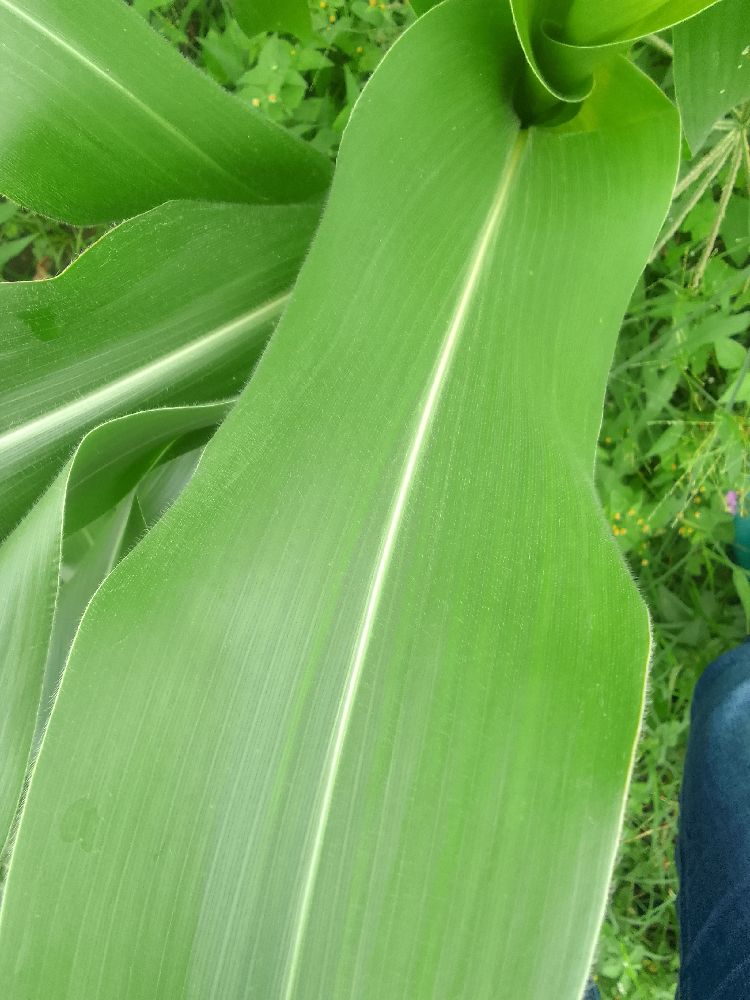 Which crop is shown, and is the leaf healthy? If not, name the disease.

maize, healthy
